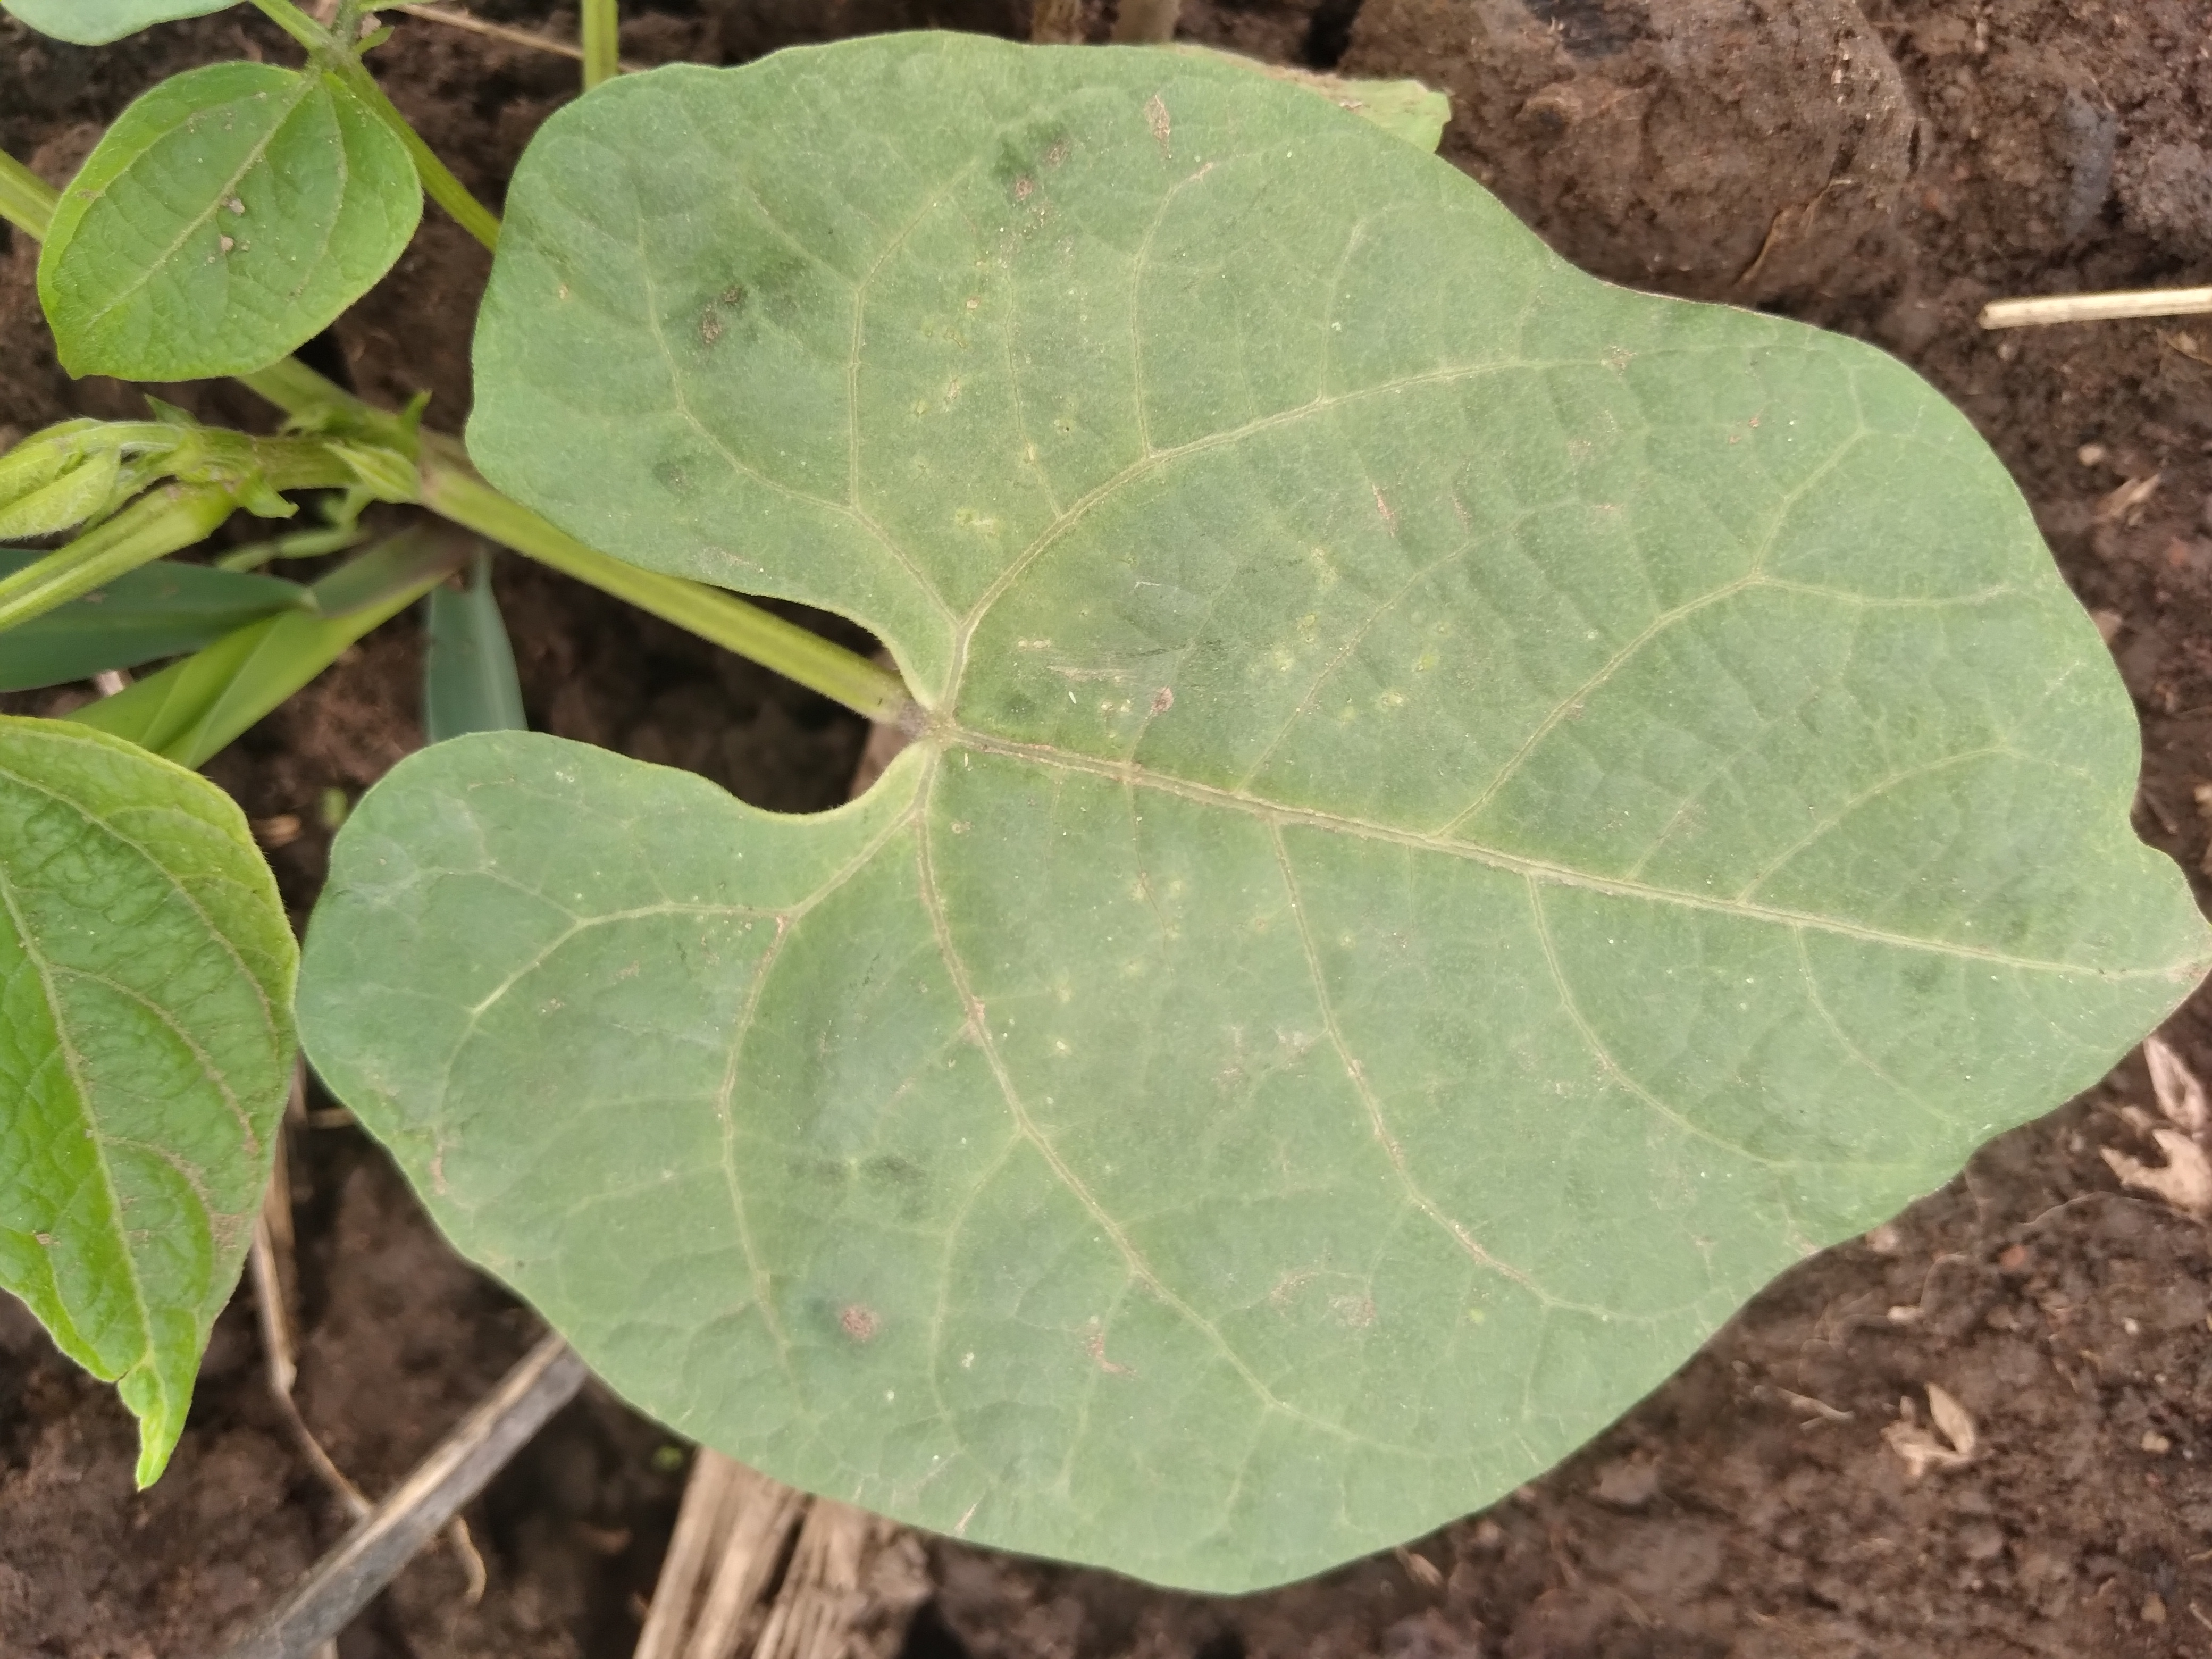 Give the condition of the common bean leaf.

healthy
